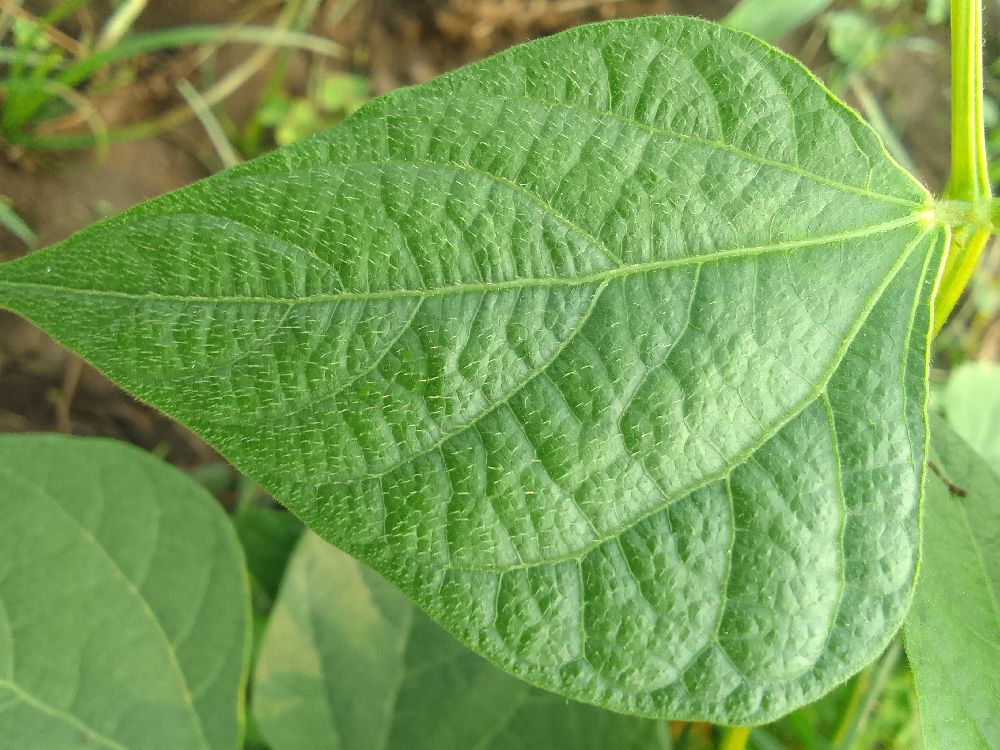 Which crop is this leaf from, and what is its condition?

common bean, healthy
